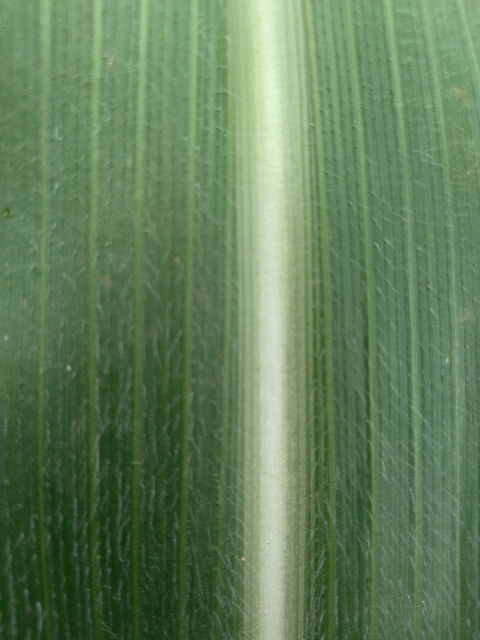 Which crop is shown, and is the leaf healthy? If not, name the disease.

maize, healthy
